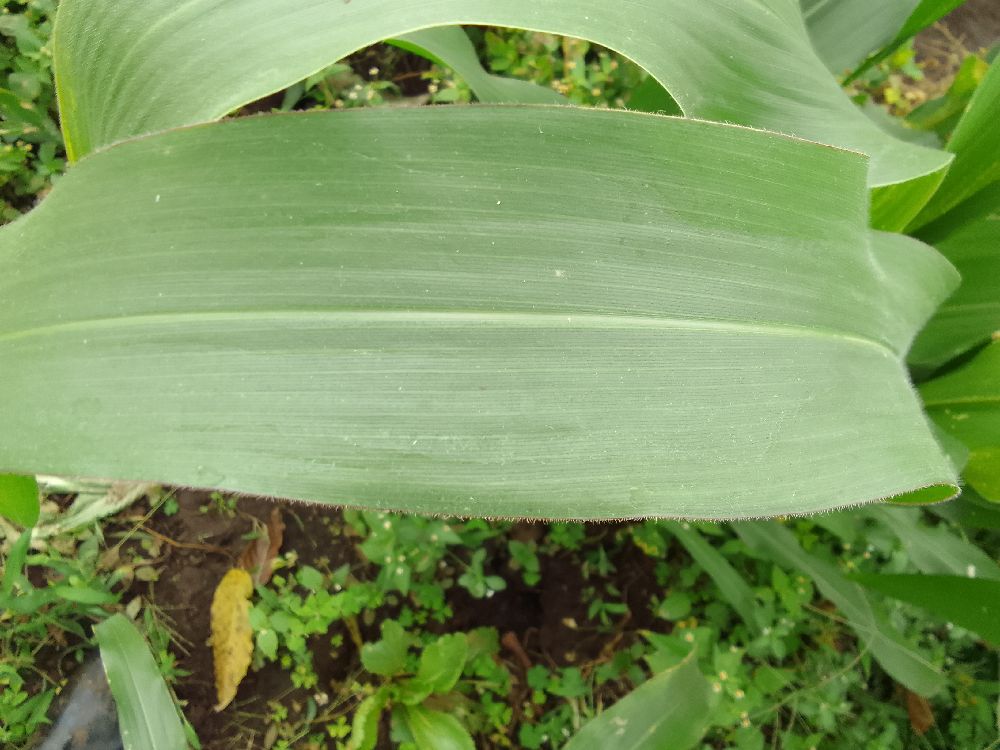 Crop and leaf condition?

maize, healthy
